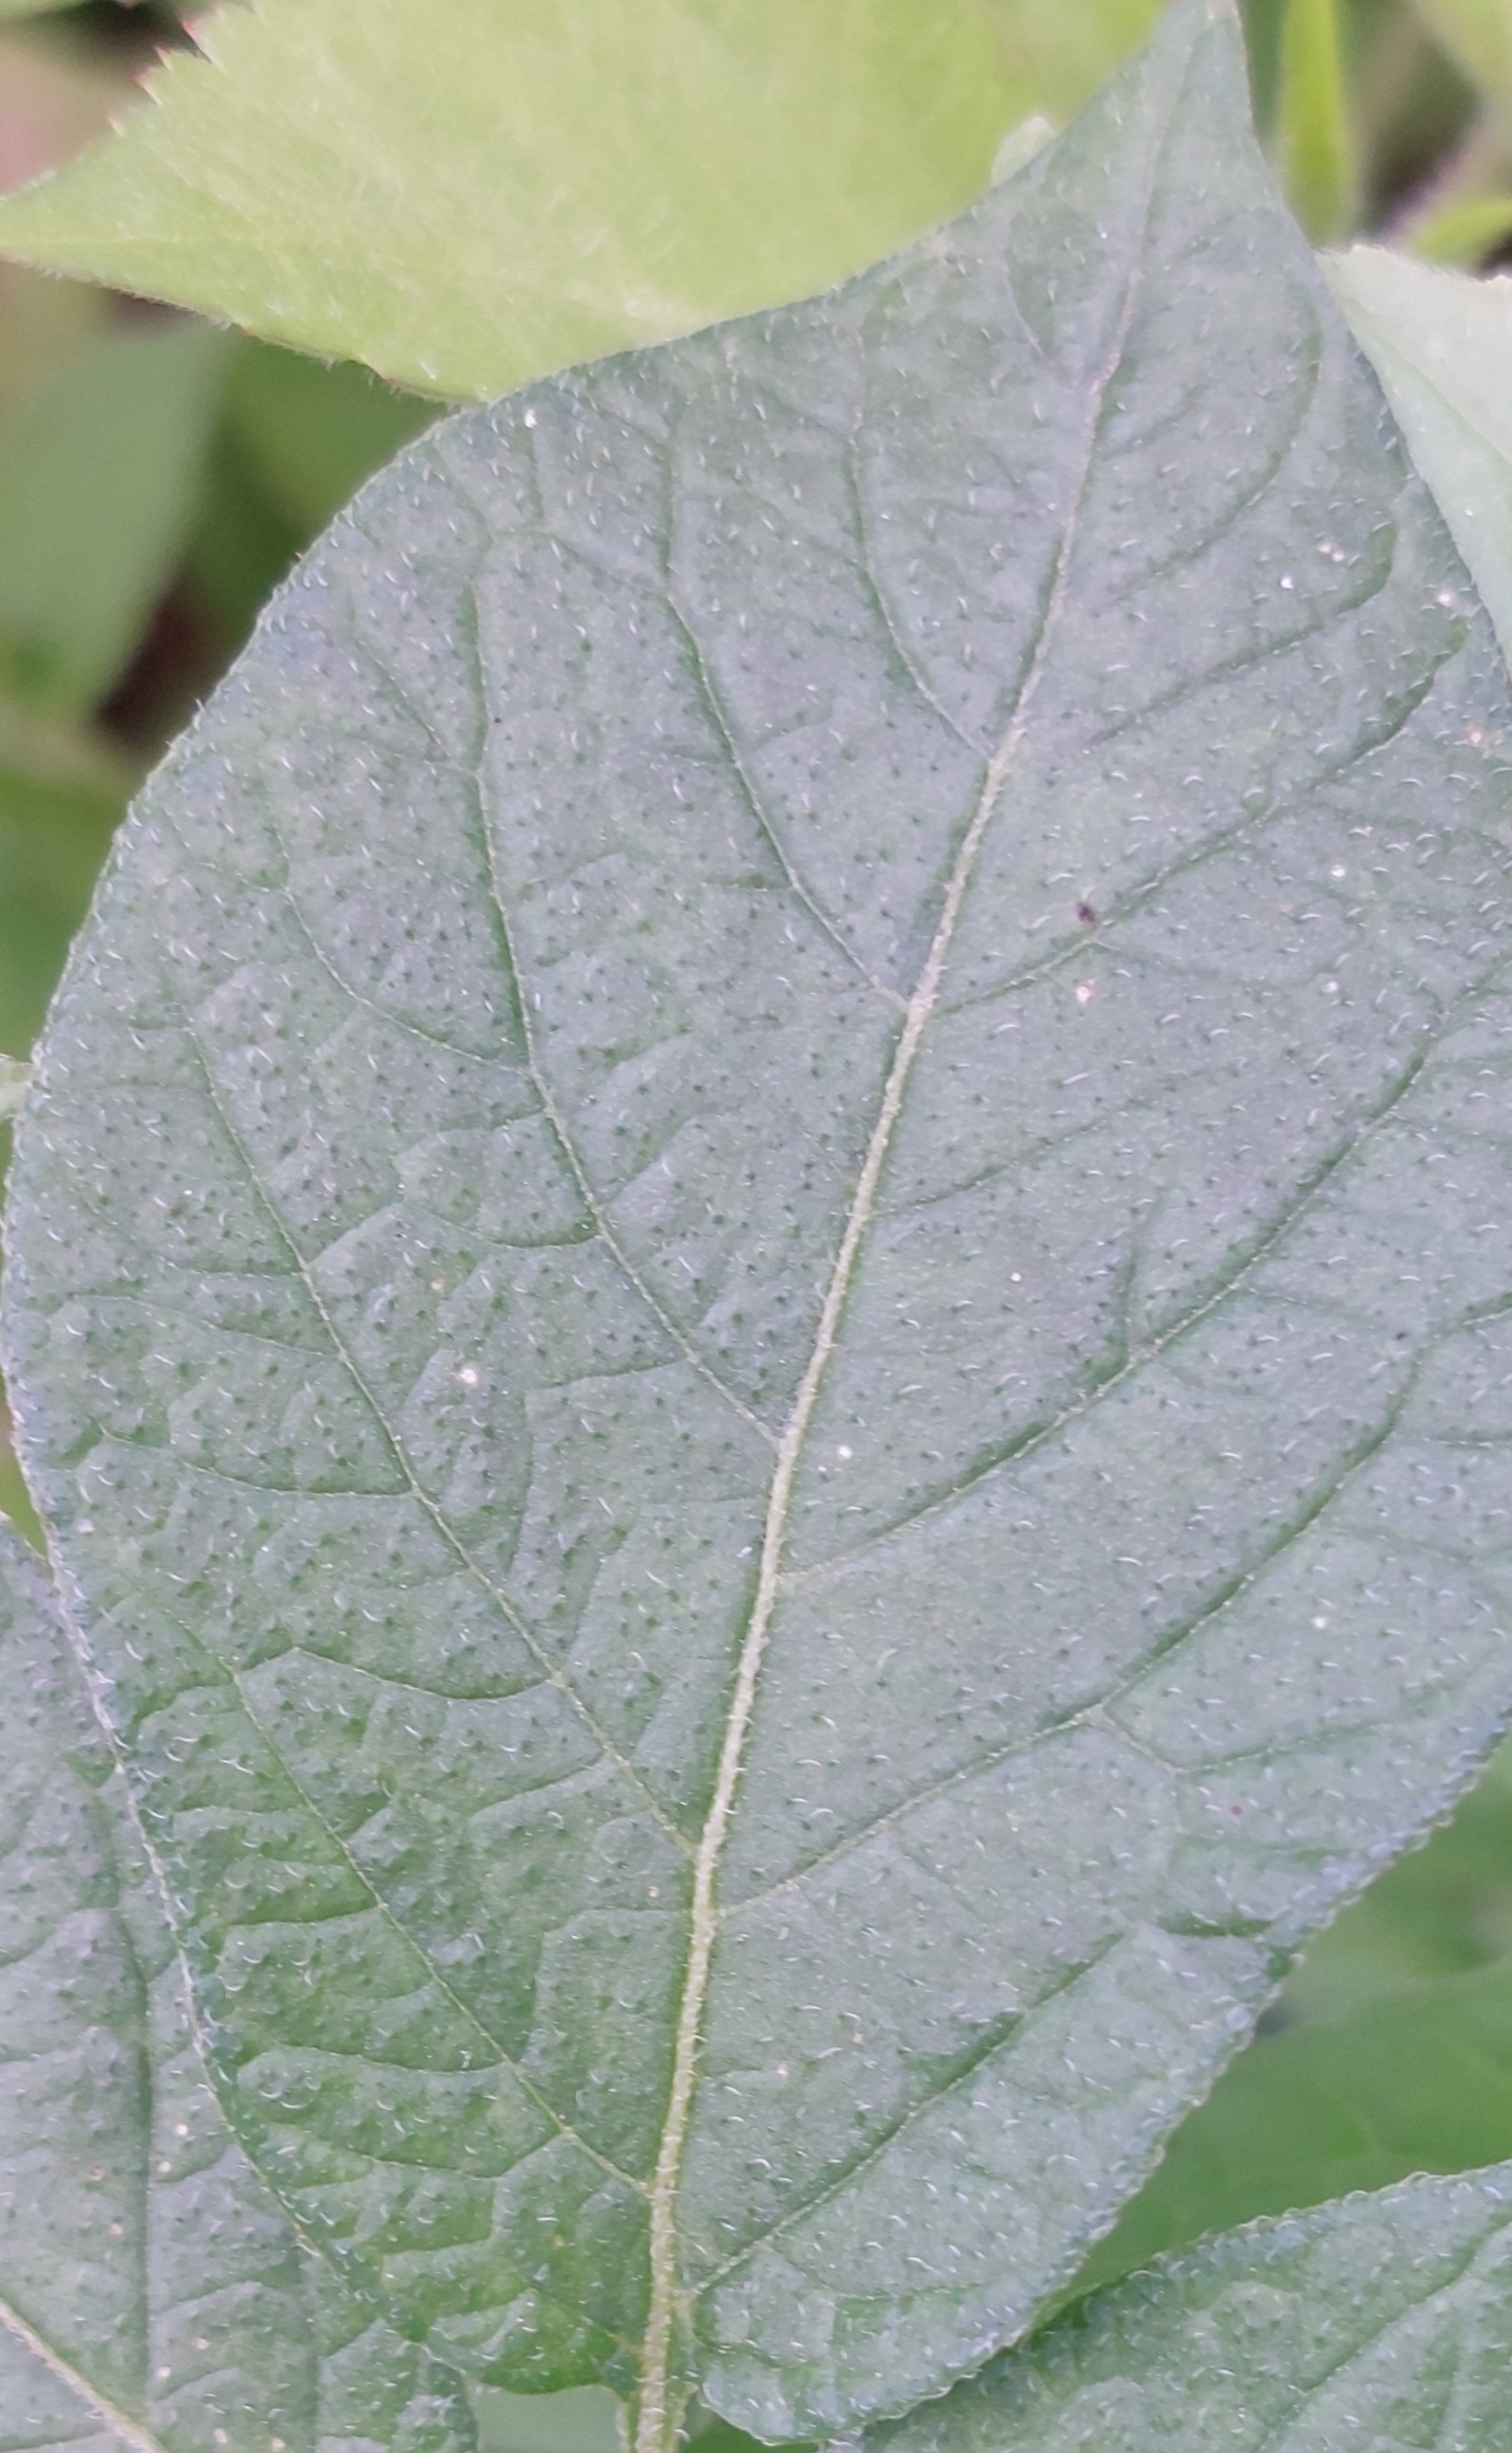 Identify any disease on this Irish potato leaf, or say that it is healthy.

healthy
